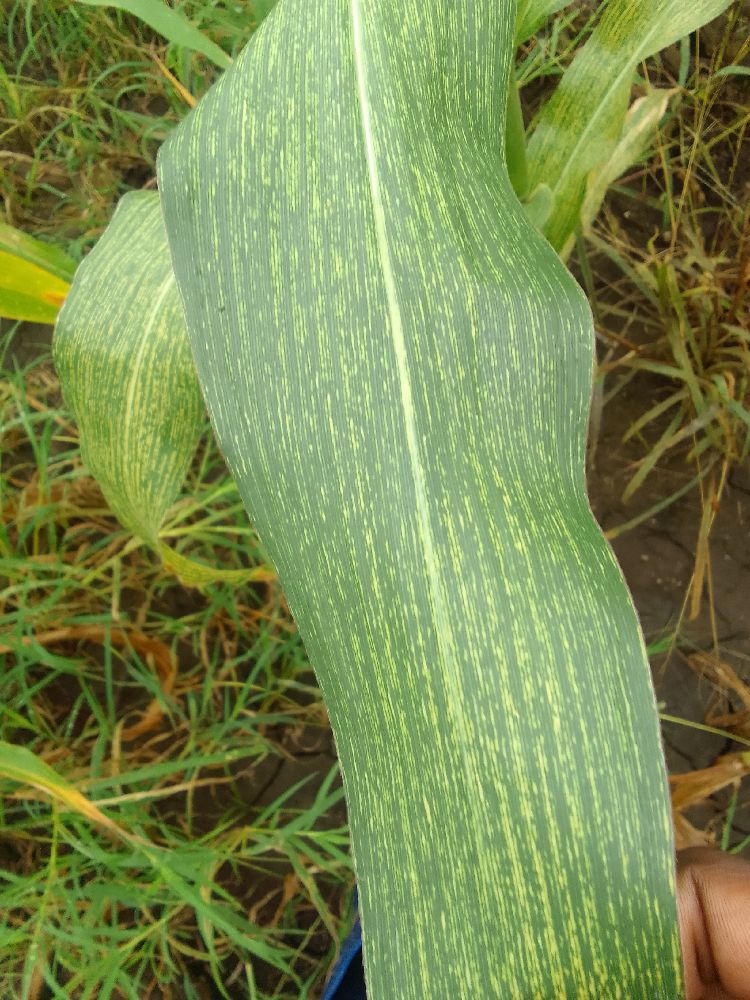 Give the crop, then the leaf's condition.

maize, maize streak virus
